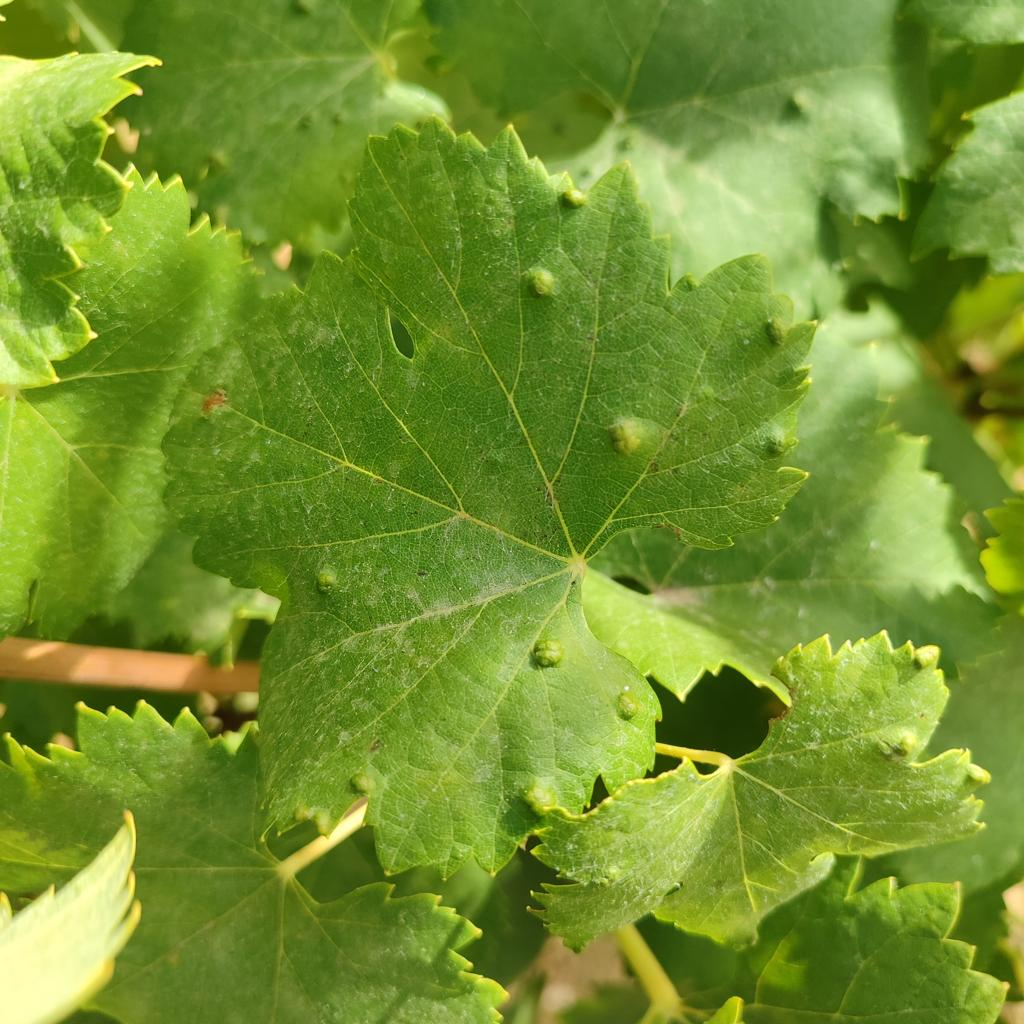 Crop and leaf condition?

grapevine, erineum mite
